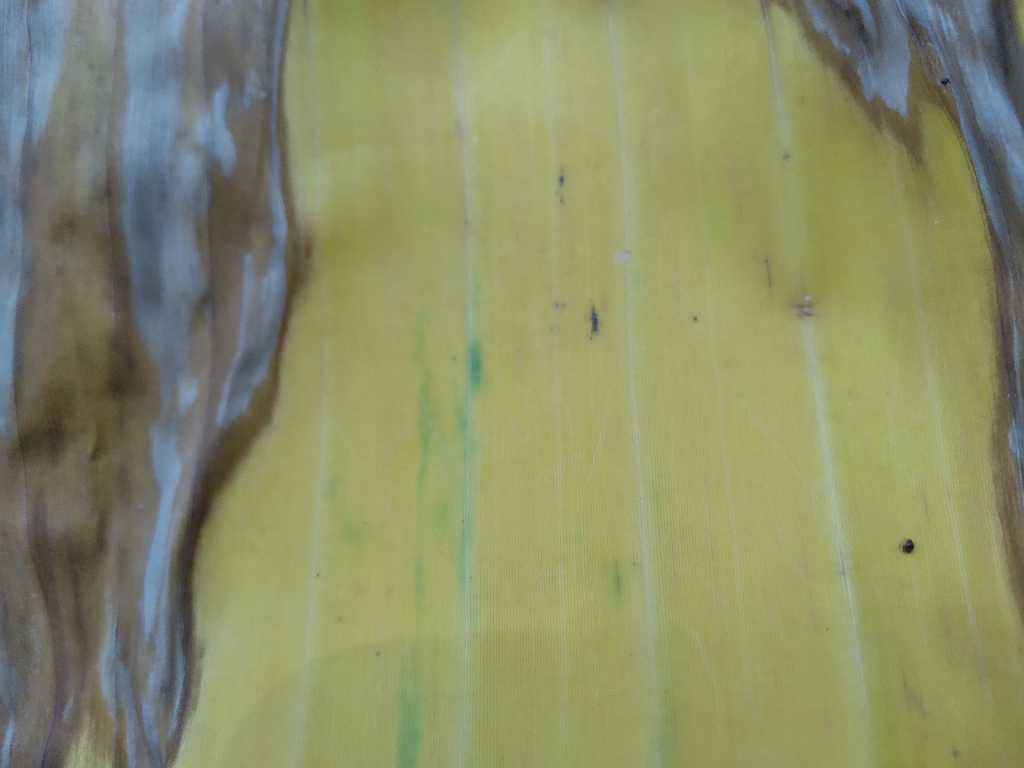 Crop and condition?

banana, fusarium wilt race 1
